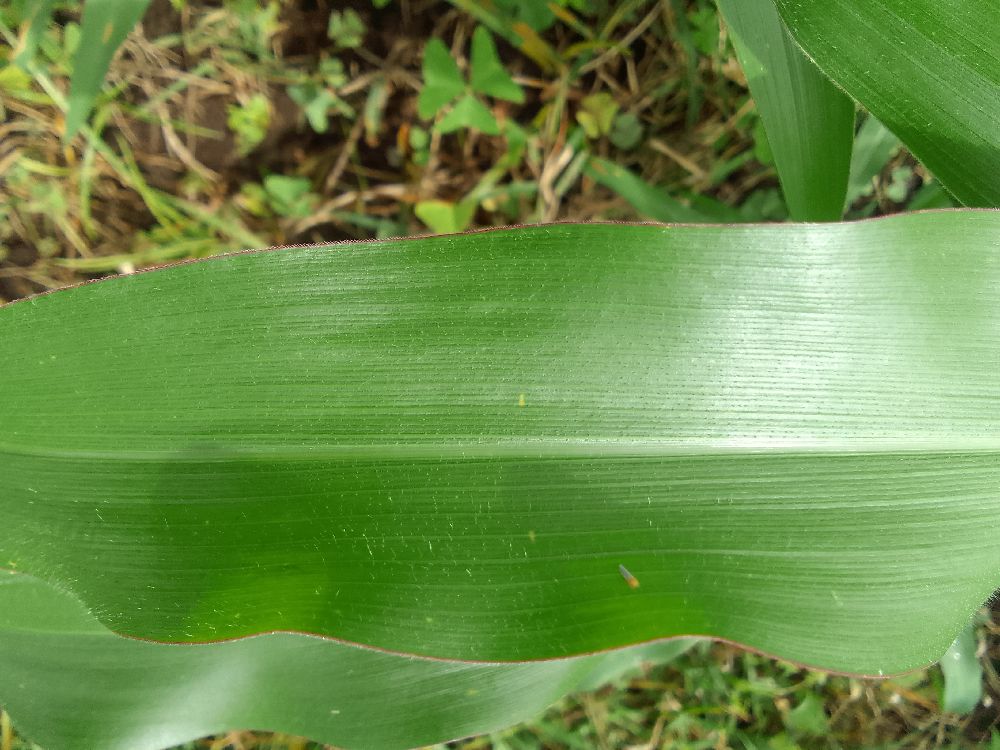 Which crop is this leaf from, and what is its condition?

maize, healthy
